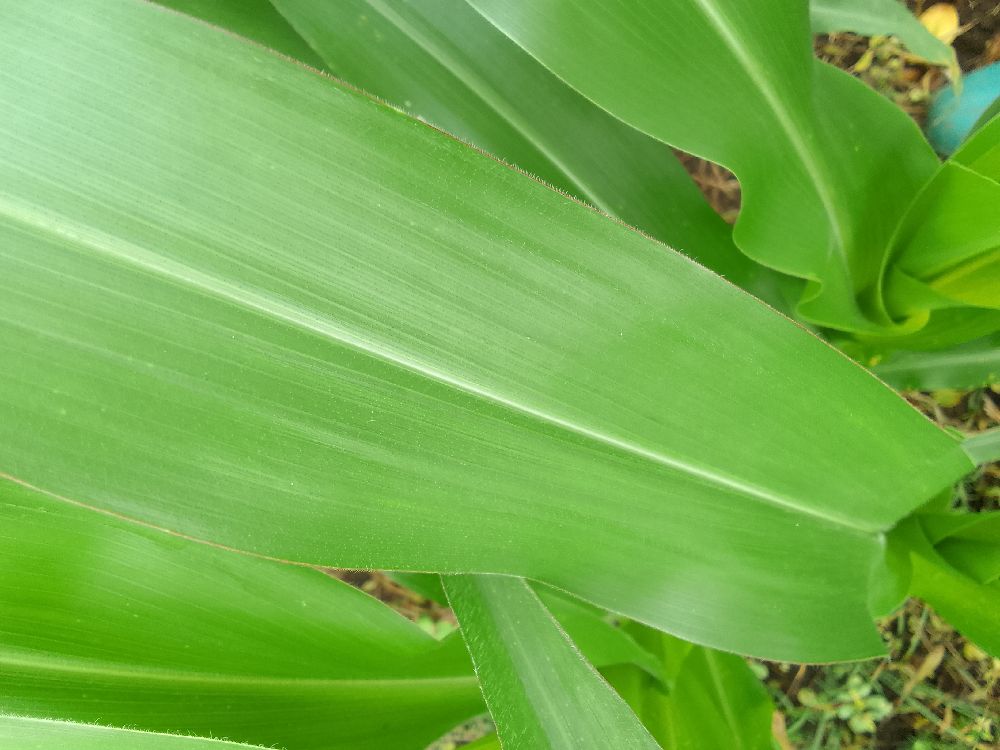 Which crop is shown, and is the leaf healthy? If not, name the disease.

maize, healthy
